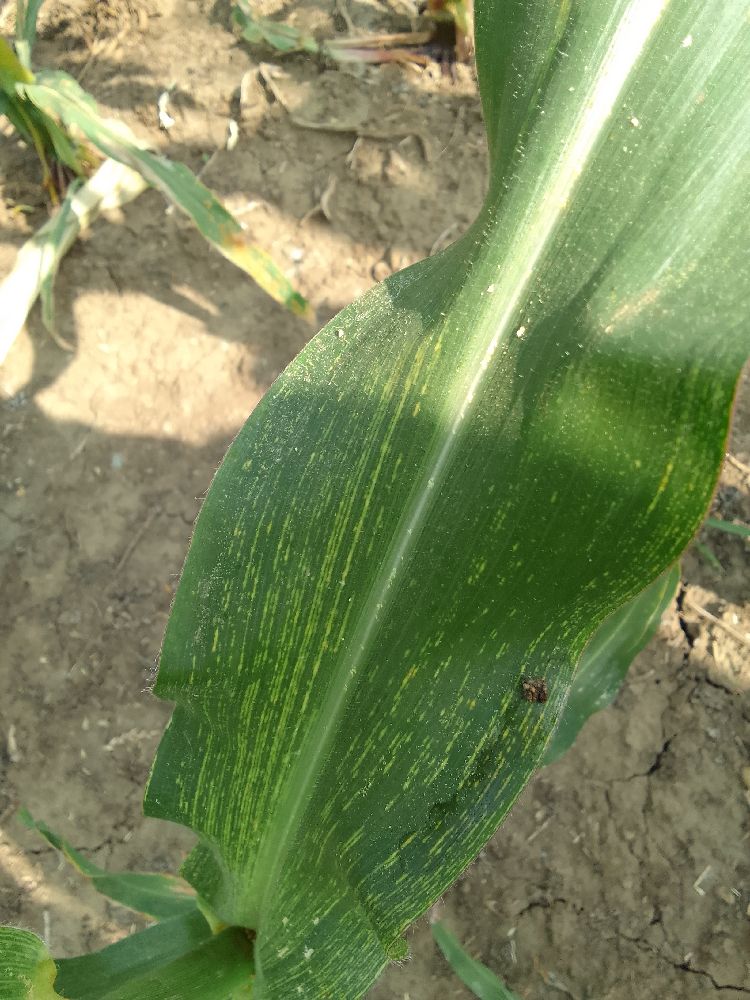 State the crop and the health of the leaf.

maize, maize streak virus
